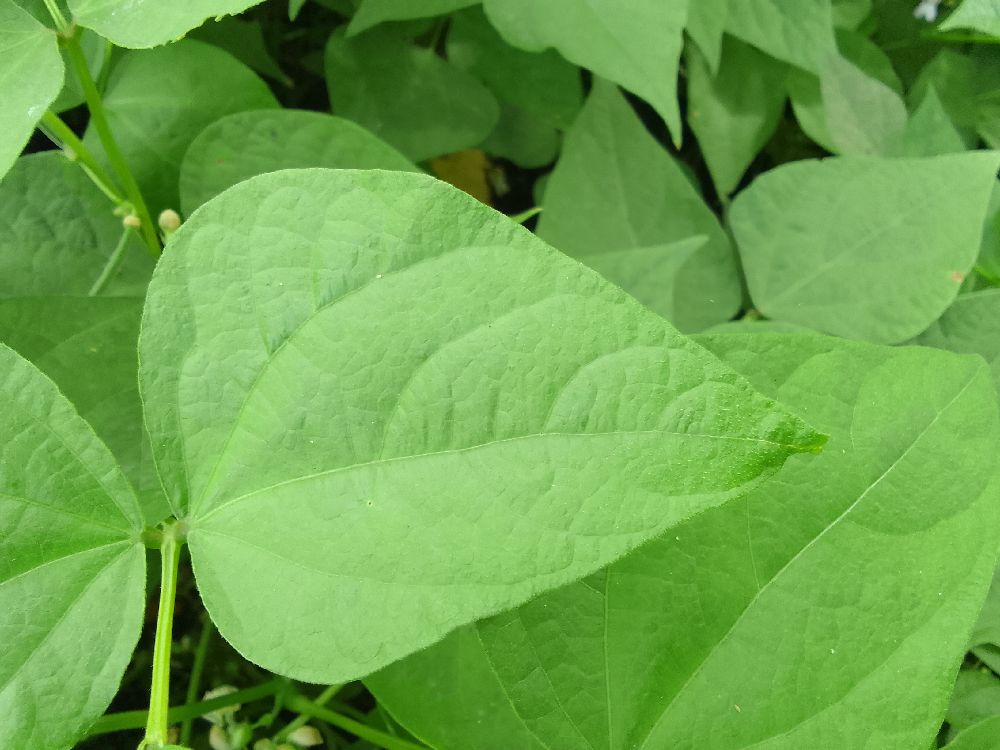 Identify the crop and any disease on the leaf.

common bean, healthy
